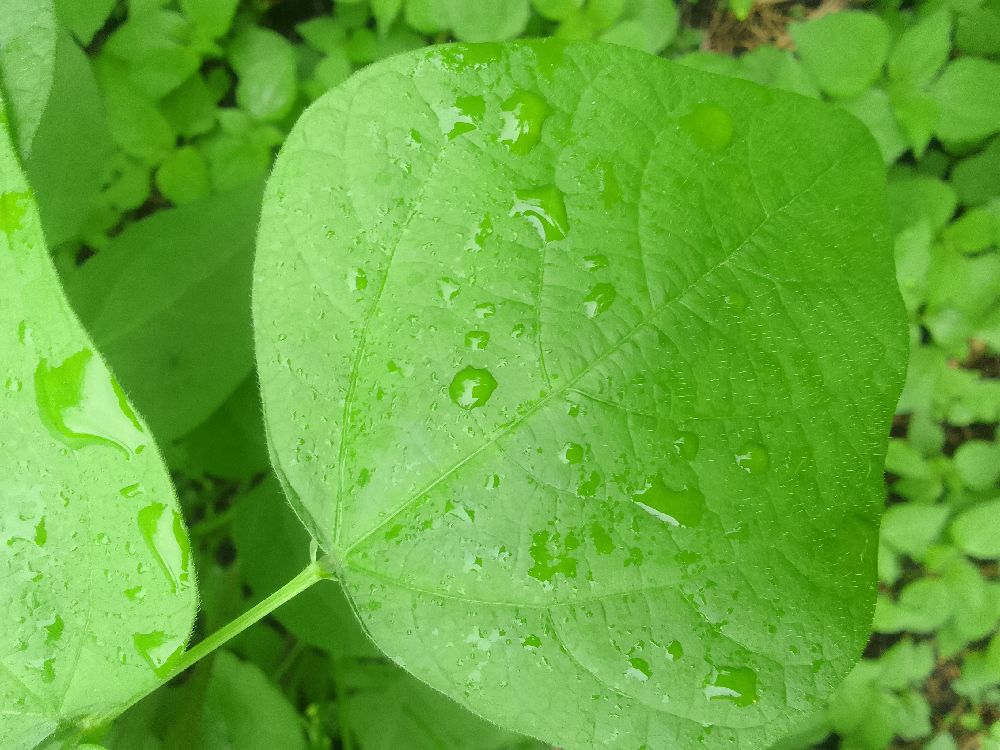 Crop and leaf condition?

common bean, healthy
